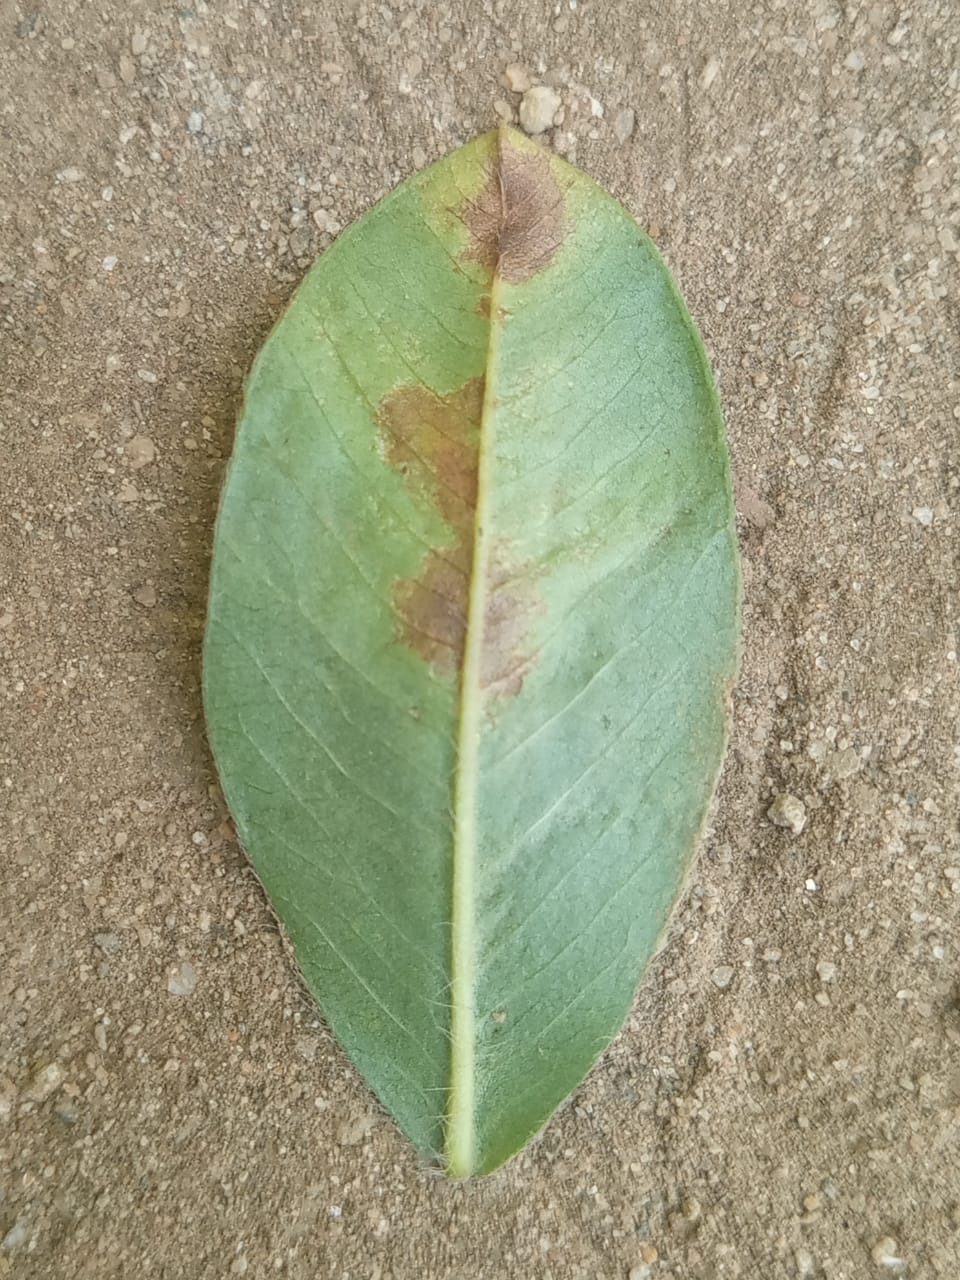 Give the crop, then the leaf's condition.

peanut, phoma arachidicola
